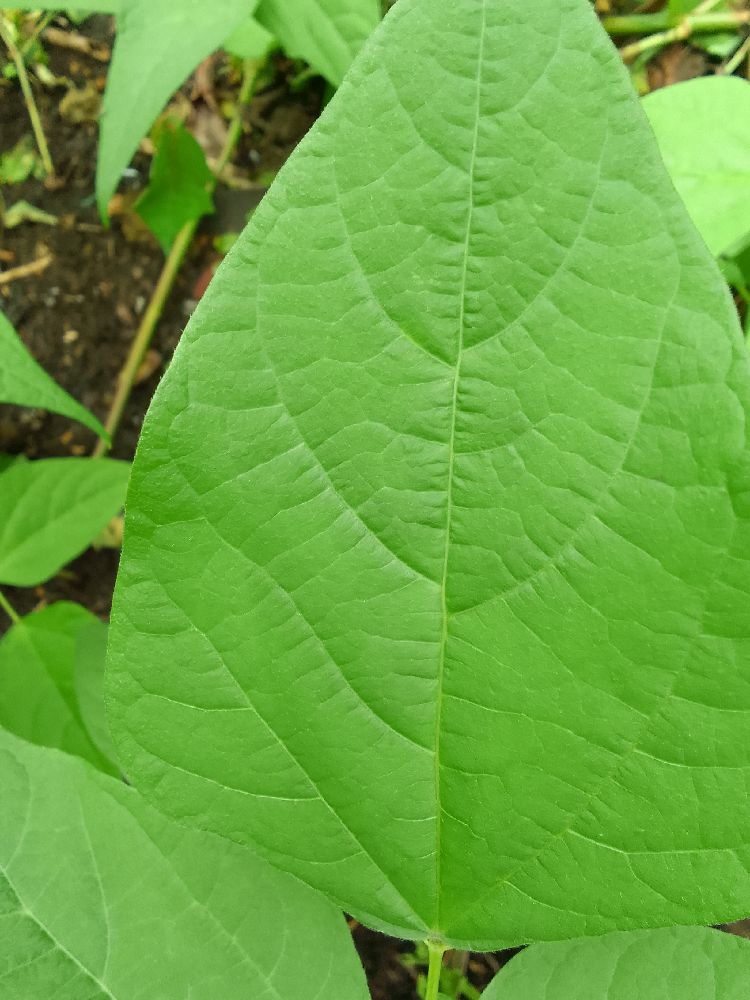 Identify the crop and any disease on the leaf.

common bean, healthy
